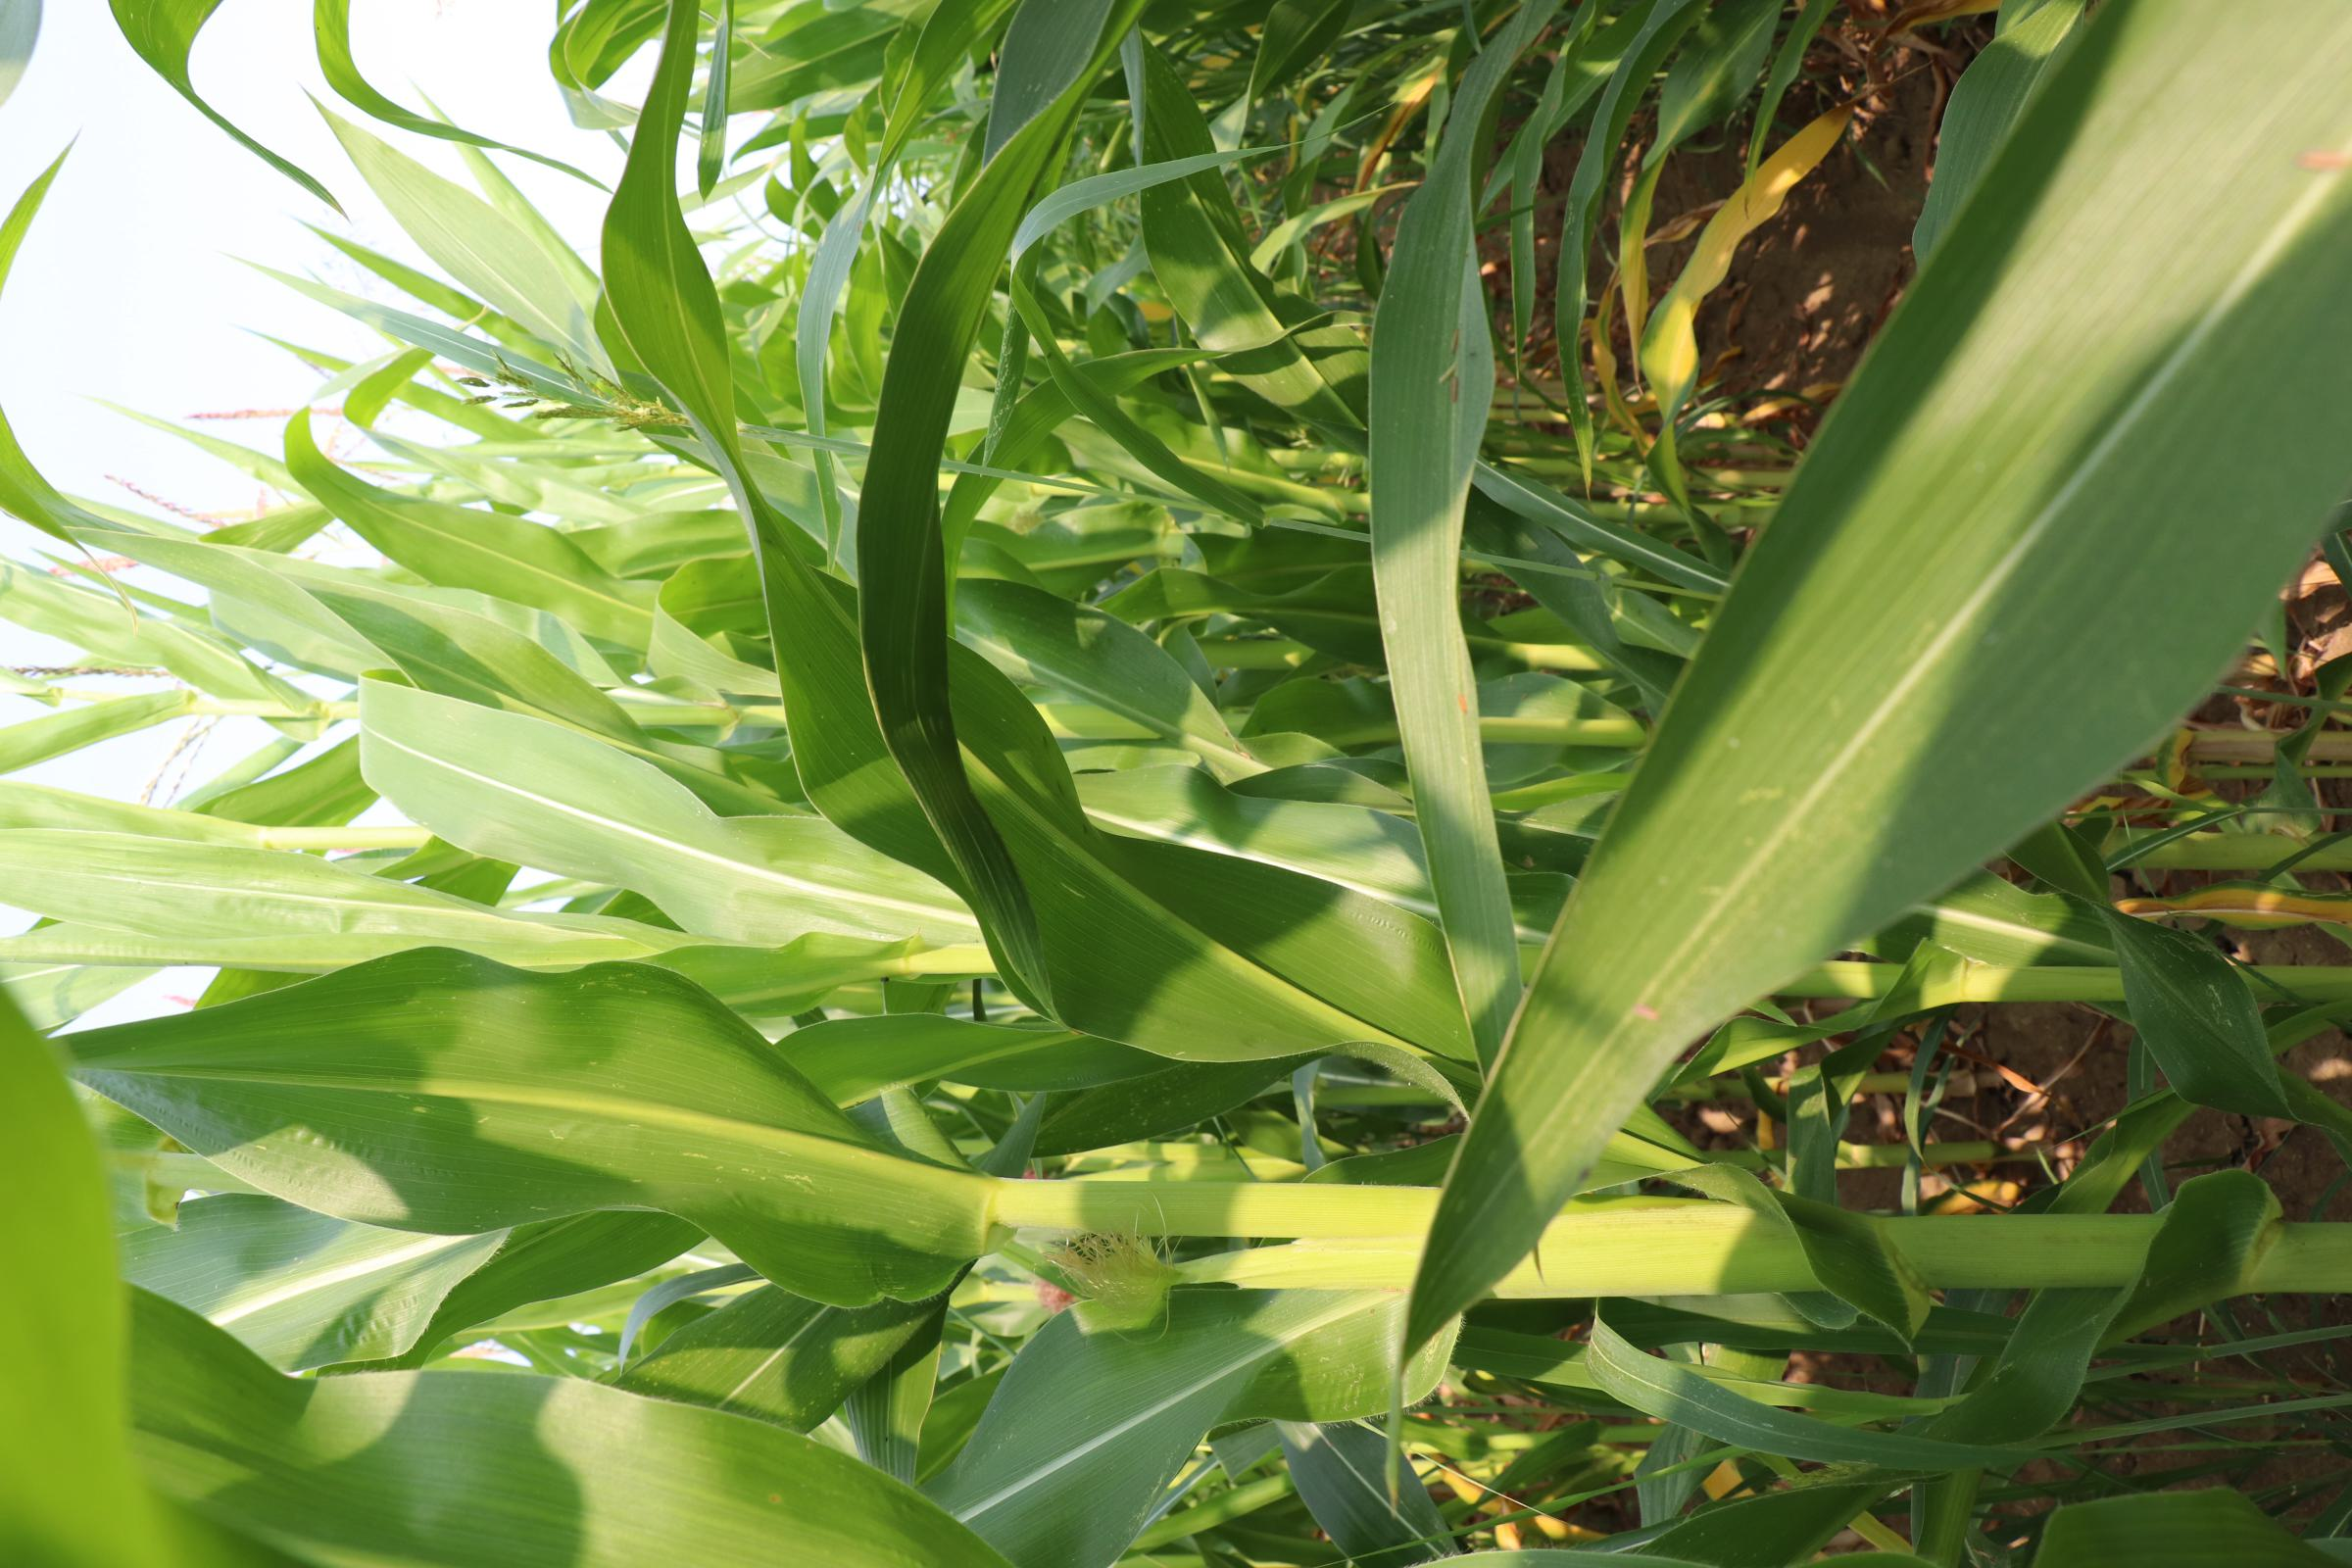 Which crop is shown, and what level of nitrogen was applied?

maize, no added nitrogen
